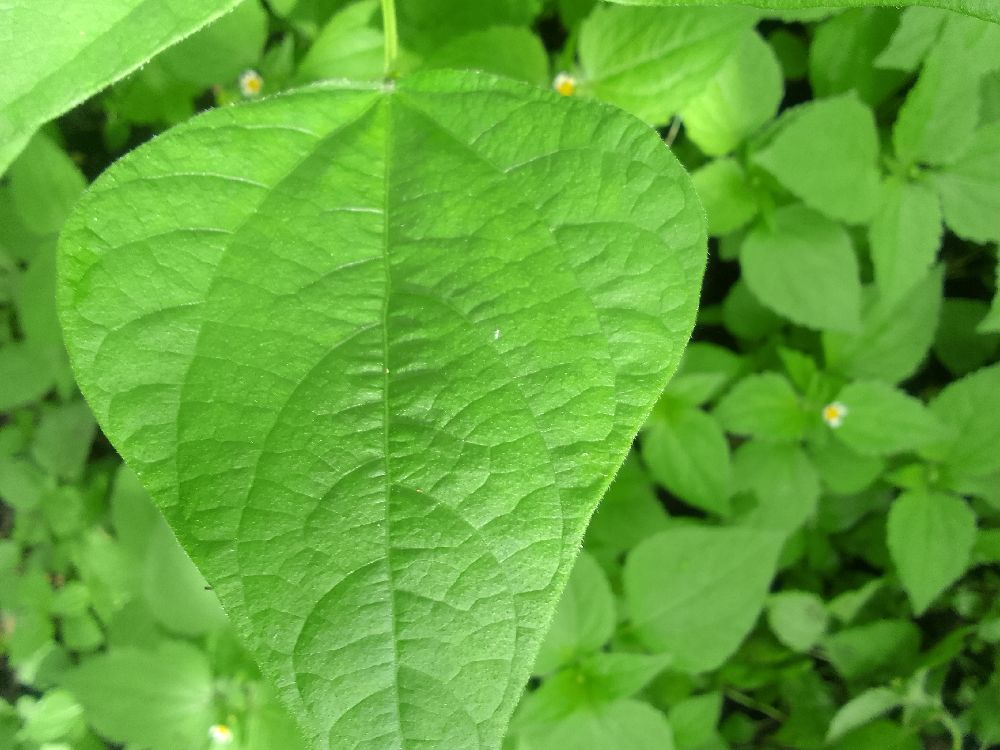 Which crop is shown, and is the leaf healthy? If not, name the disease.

common bean, healthy
